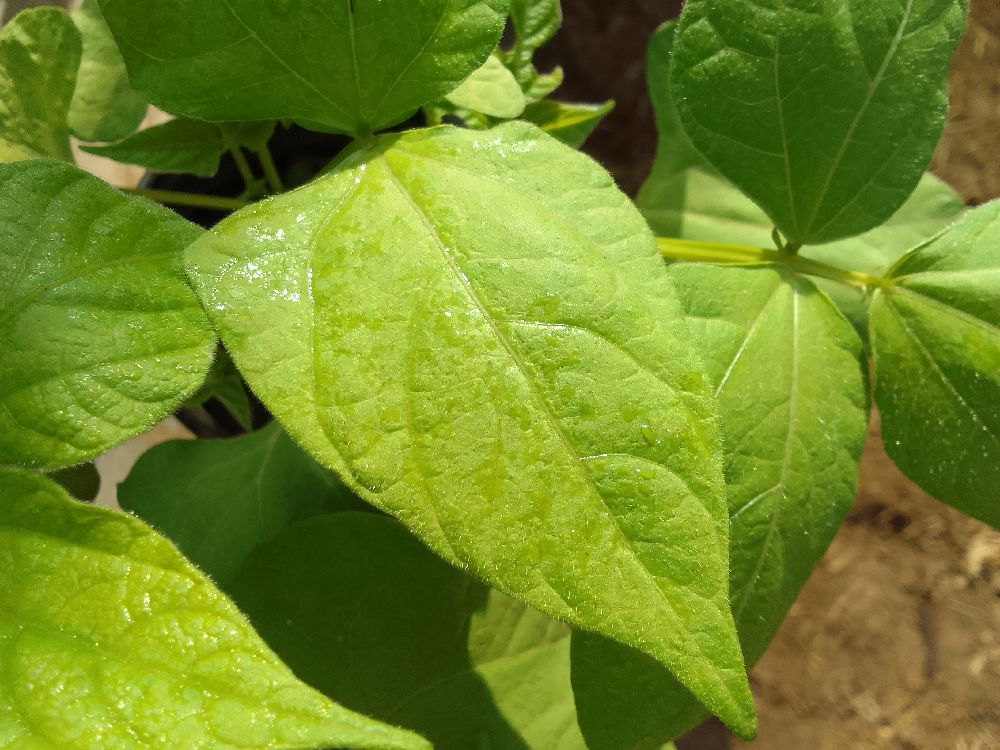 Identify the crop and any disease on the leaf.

common bean, healthy
